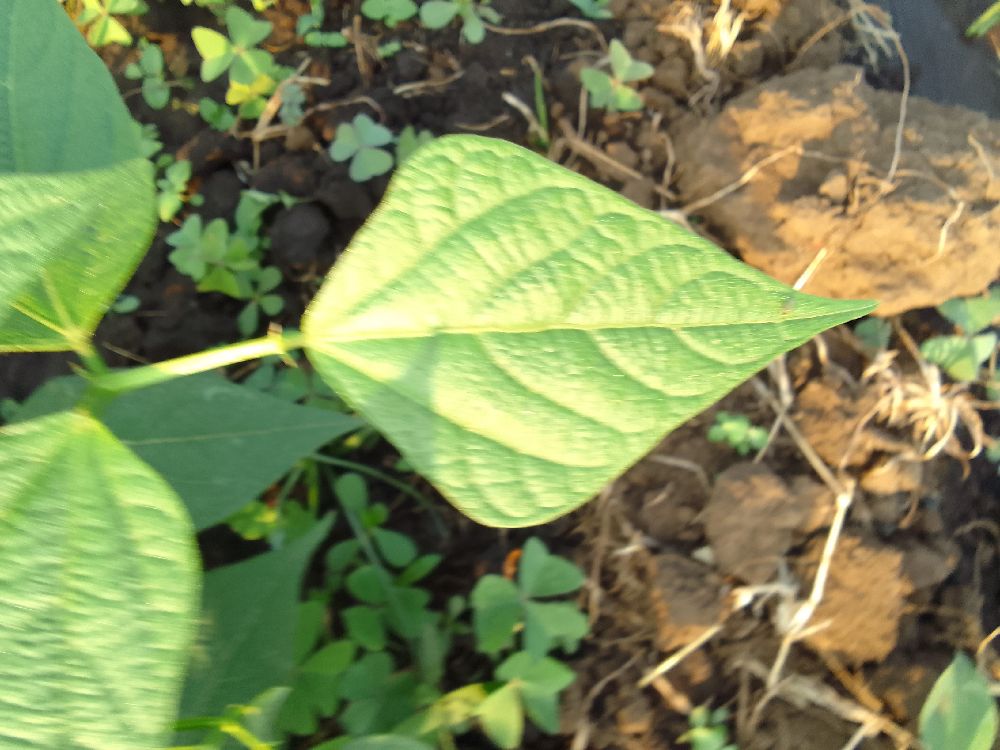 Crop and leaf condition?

common bean, healthy
